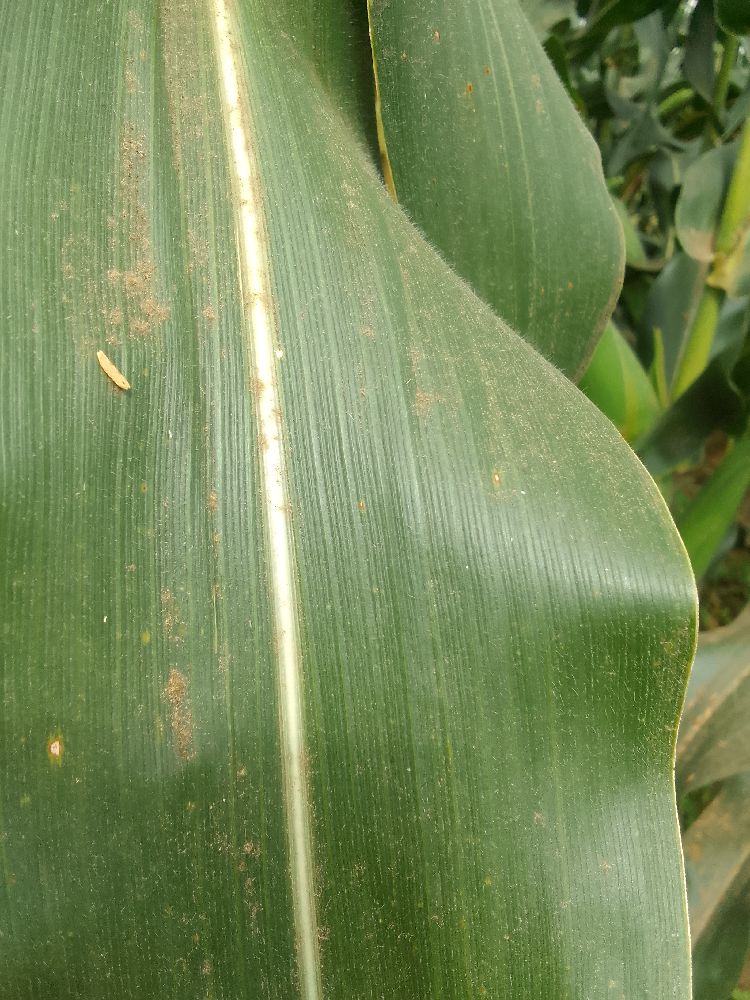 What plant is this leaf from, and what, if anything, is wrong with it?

maize, healthy
